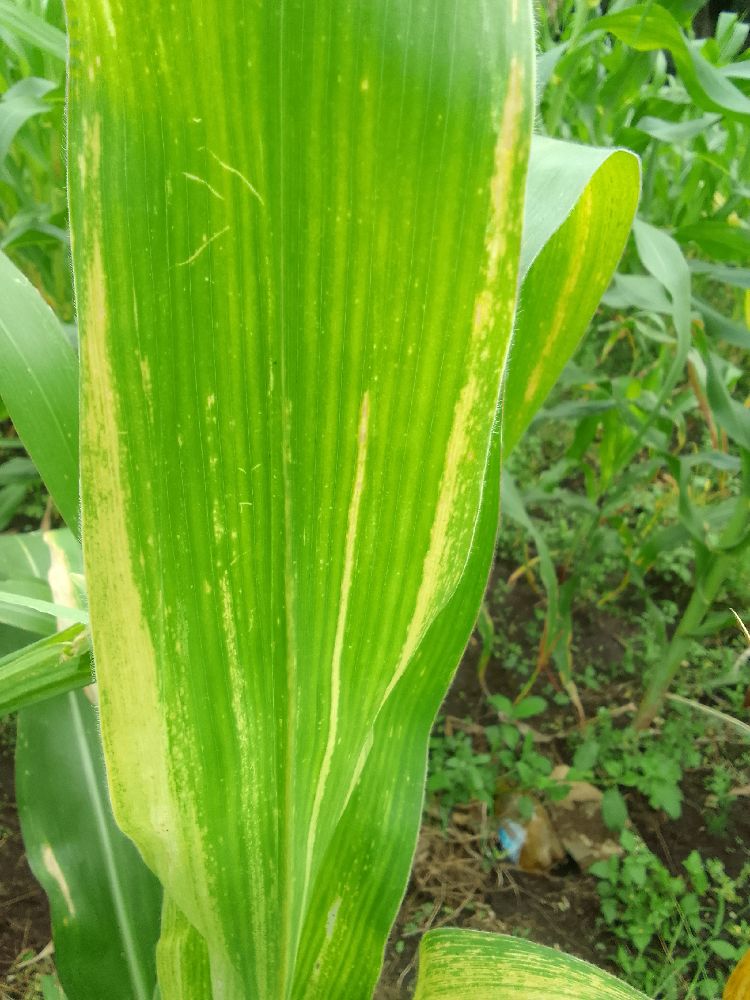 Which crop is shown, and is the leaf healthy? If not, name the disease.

maize, maize lethal necrosis
